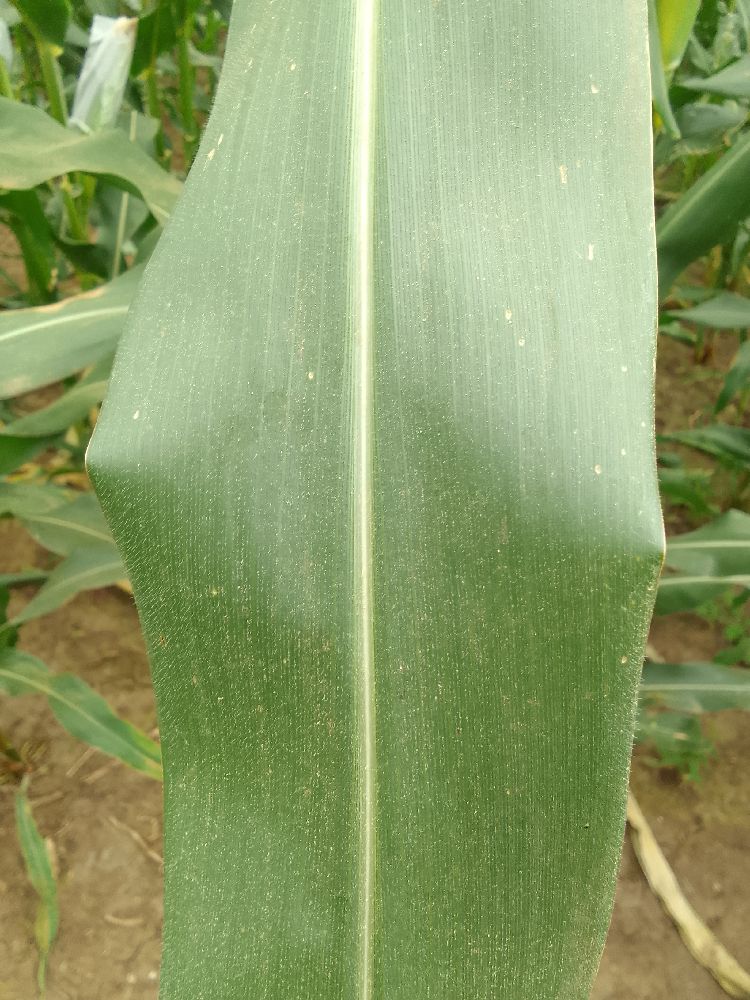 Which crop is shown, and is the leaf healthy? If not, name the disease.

maize, healthy
